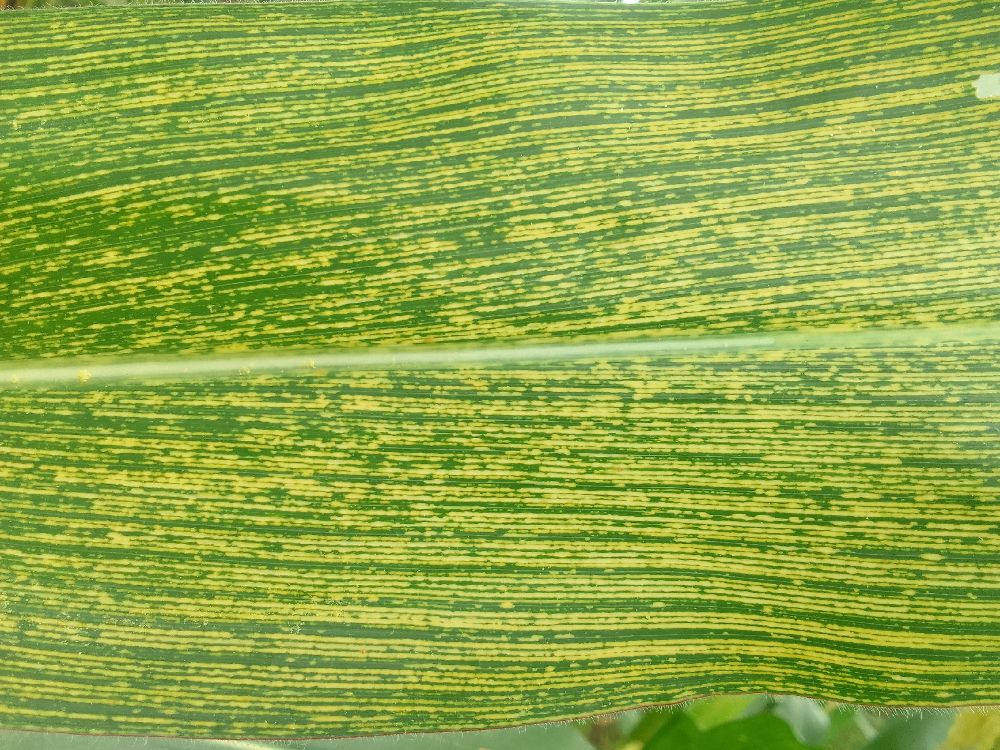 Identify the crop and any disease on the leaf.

maize, maize streak virus
